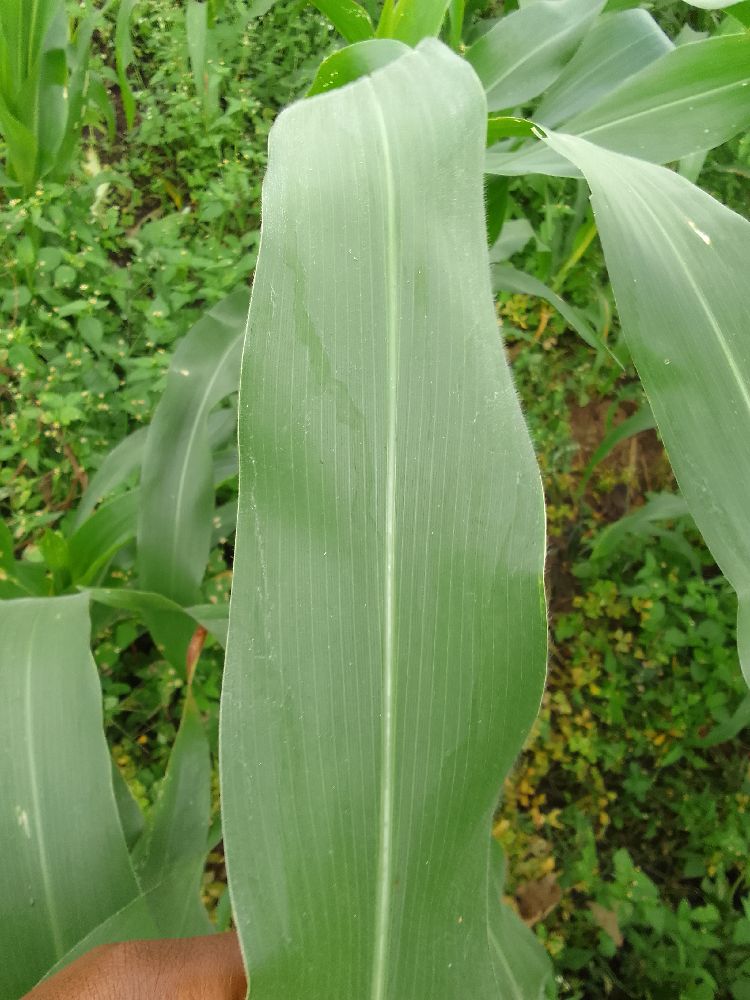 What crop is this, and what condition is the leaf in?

maize, healthy
